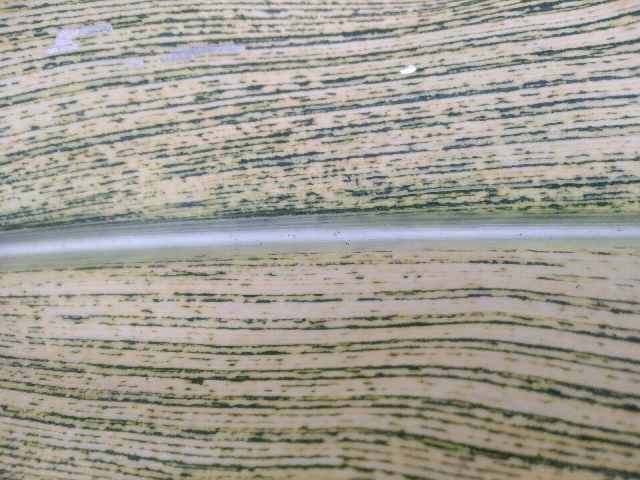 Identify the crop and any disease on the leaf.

maize, maize streak virus
